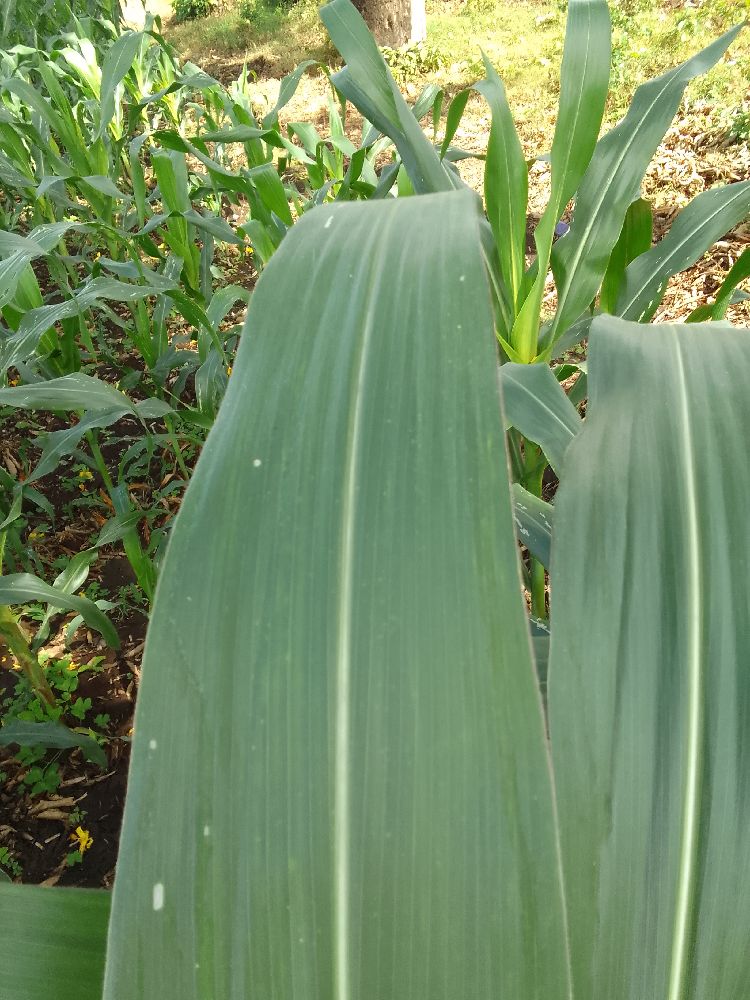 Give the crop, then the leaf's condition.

maize, healthy
